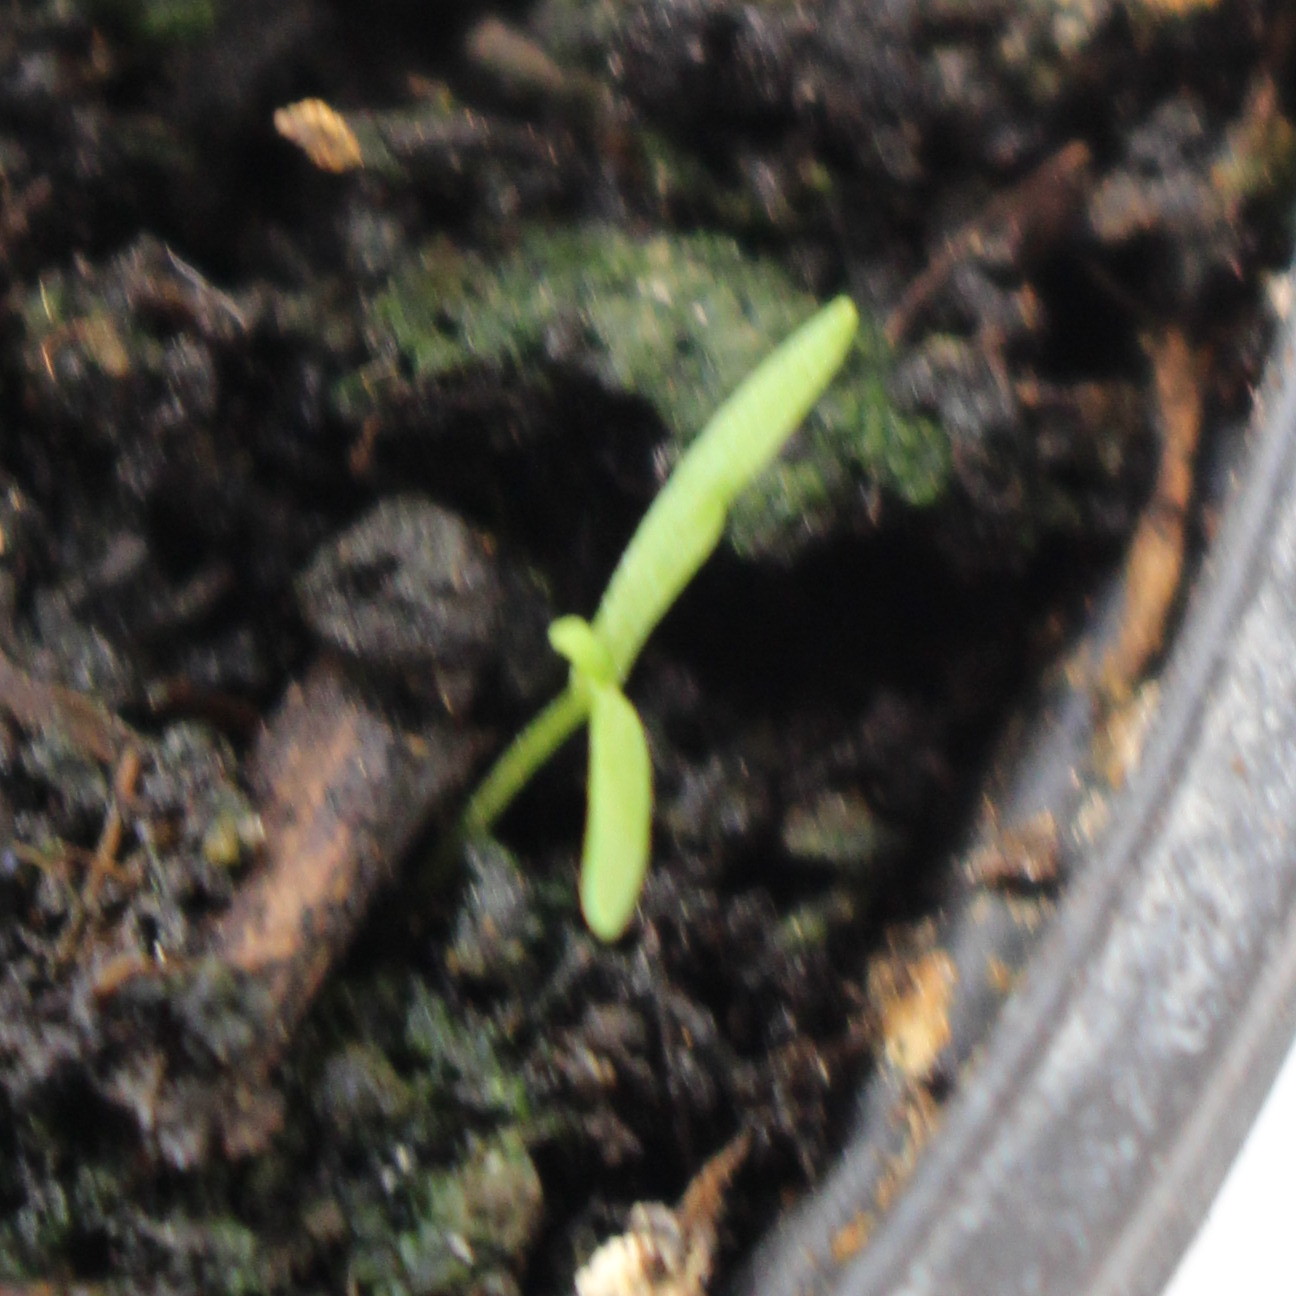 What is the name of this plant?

Papaver rhoeas
